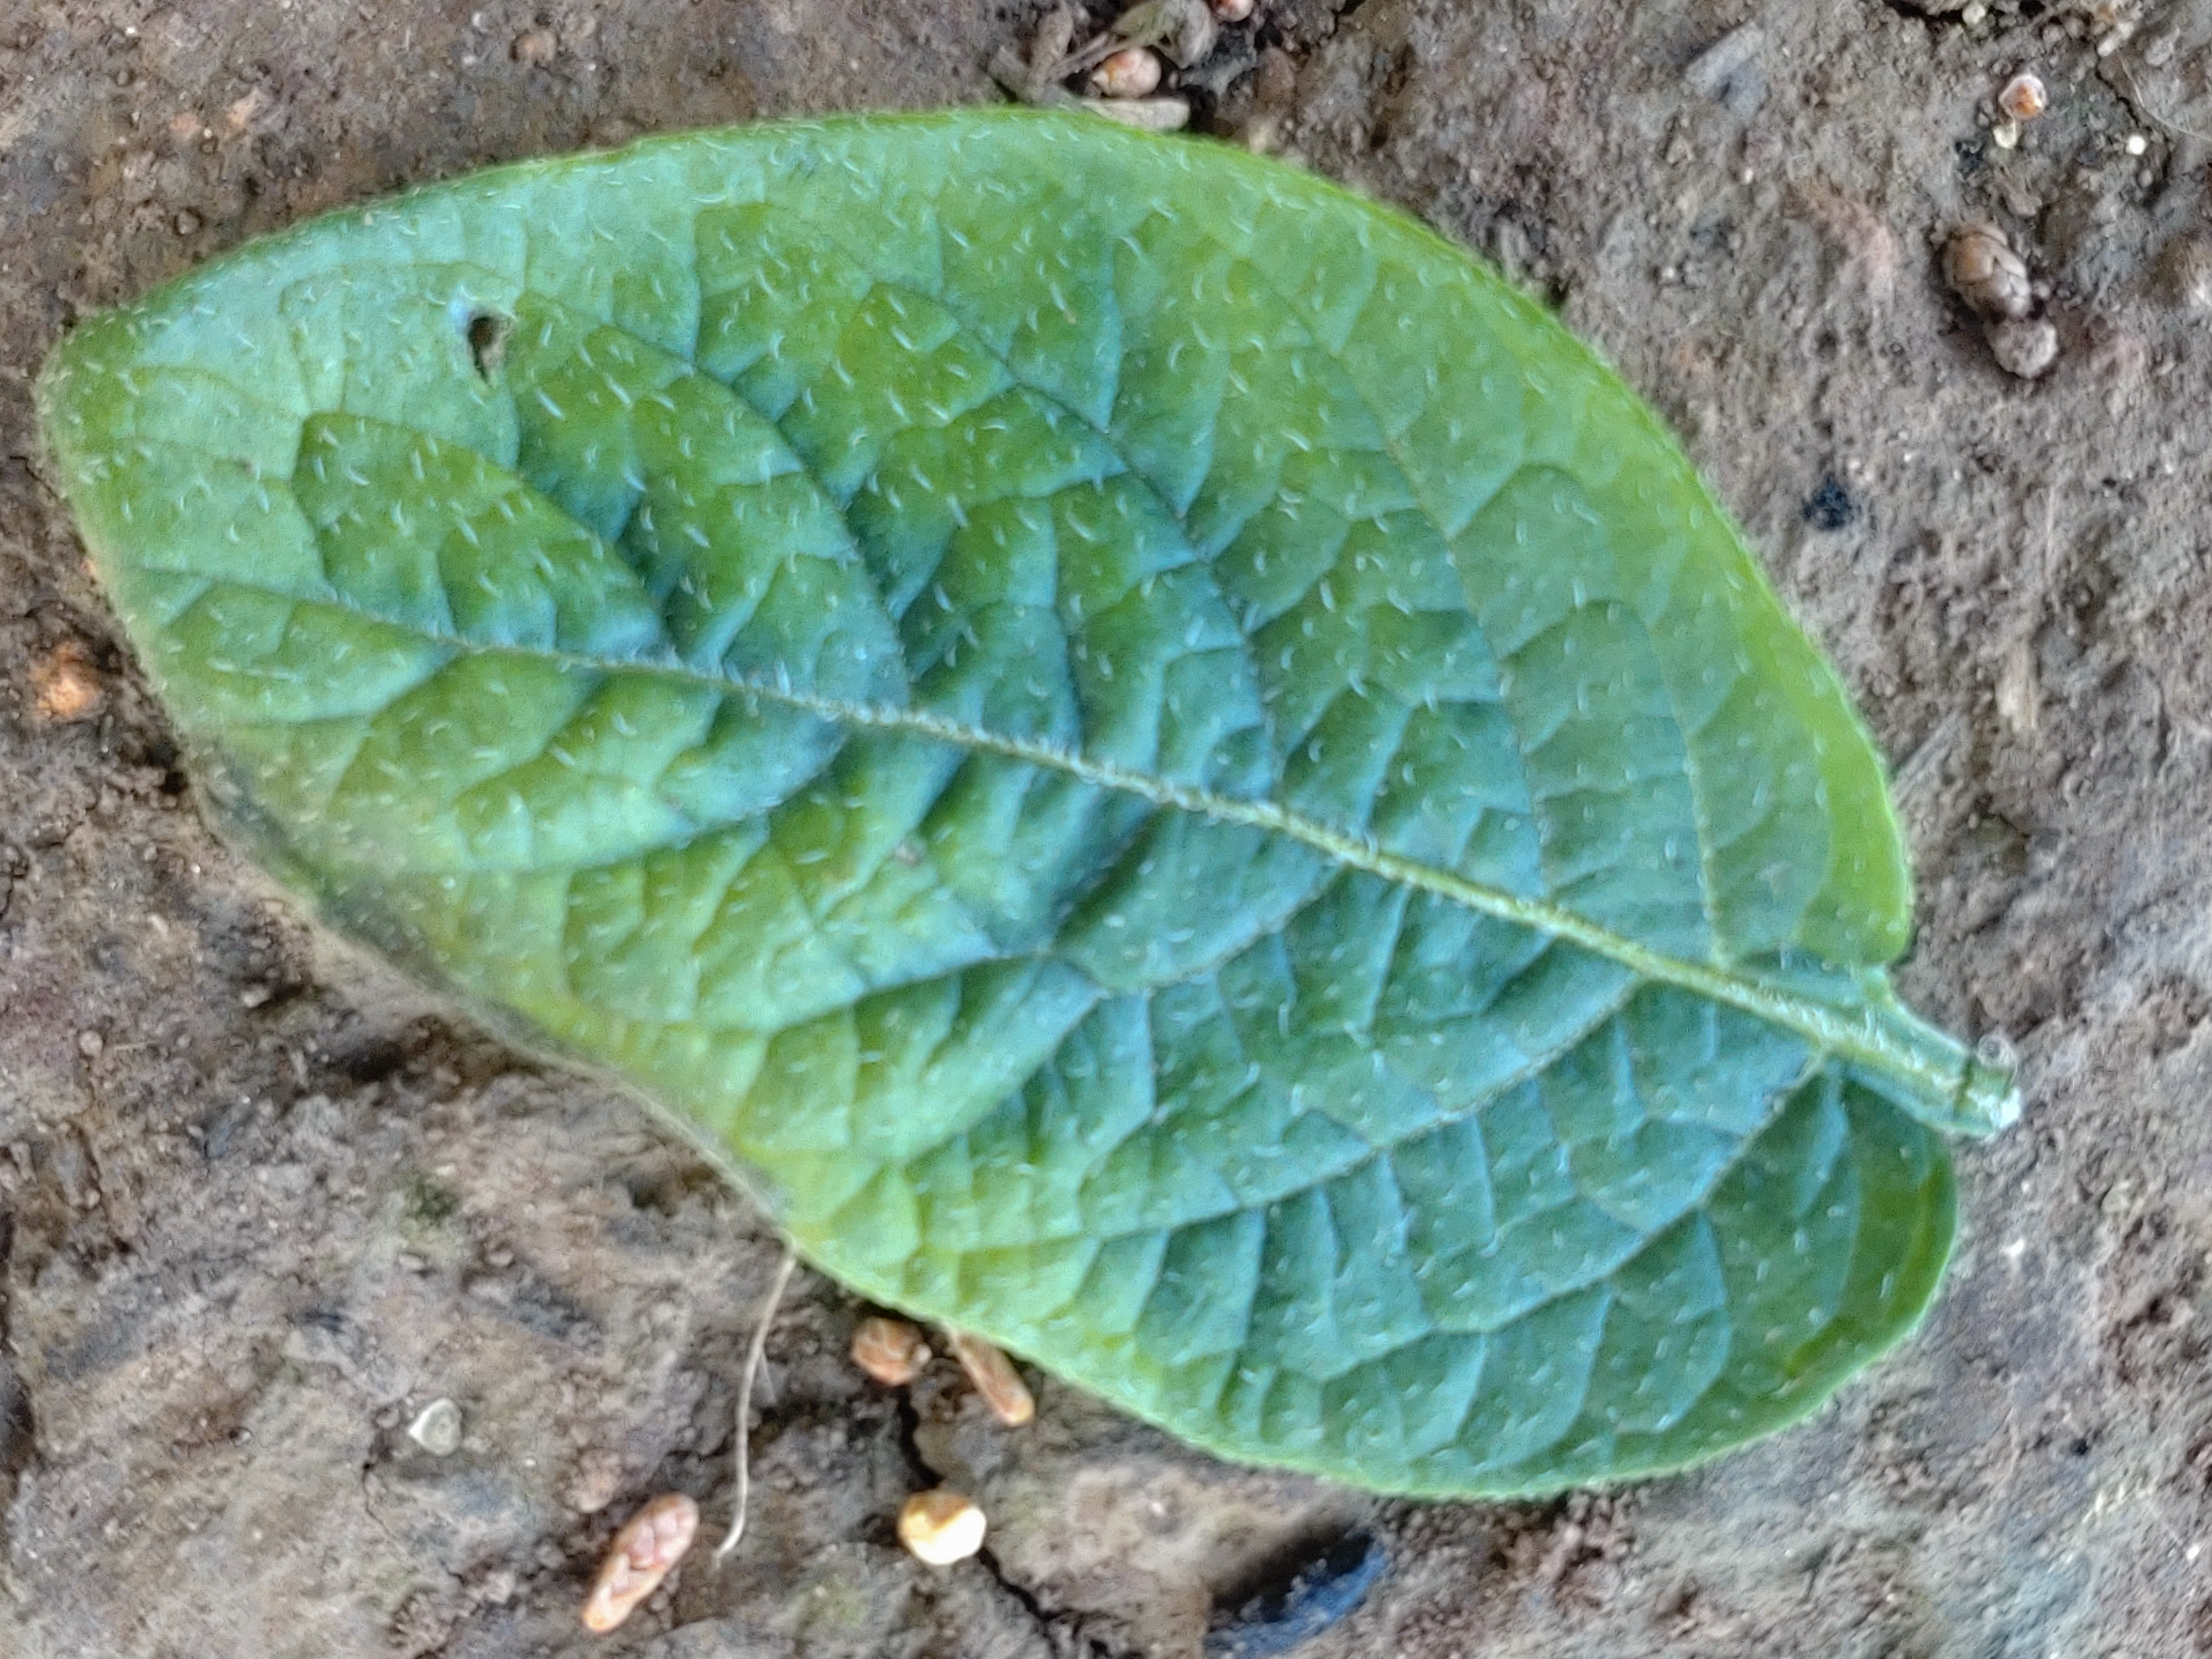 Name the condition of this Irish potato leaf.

early blight
